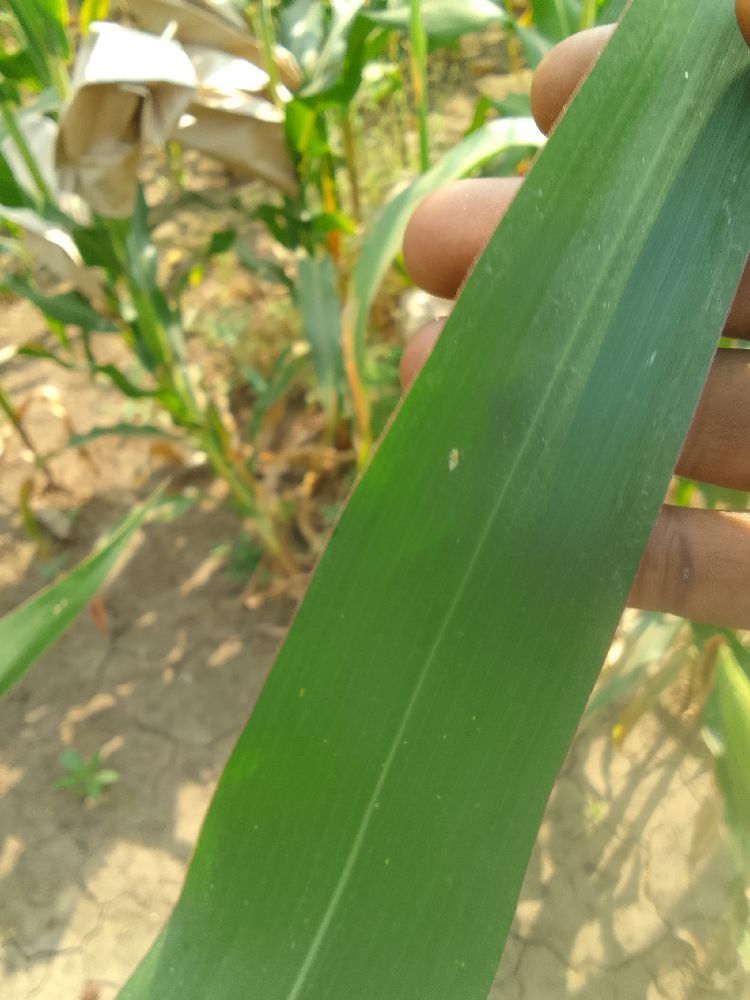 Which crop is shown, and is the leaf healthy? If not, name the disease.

maize, healthy
